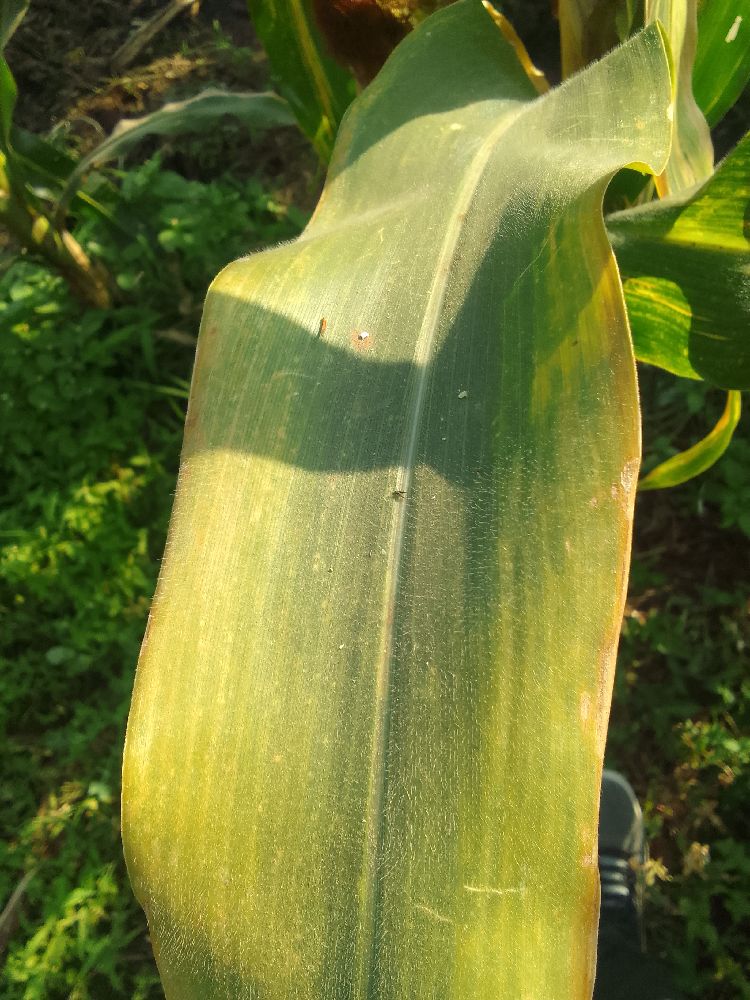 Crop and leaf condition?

maize, maize lethal necrosis
